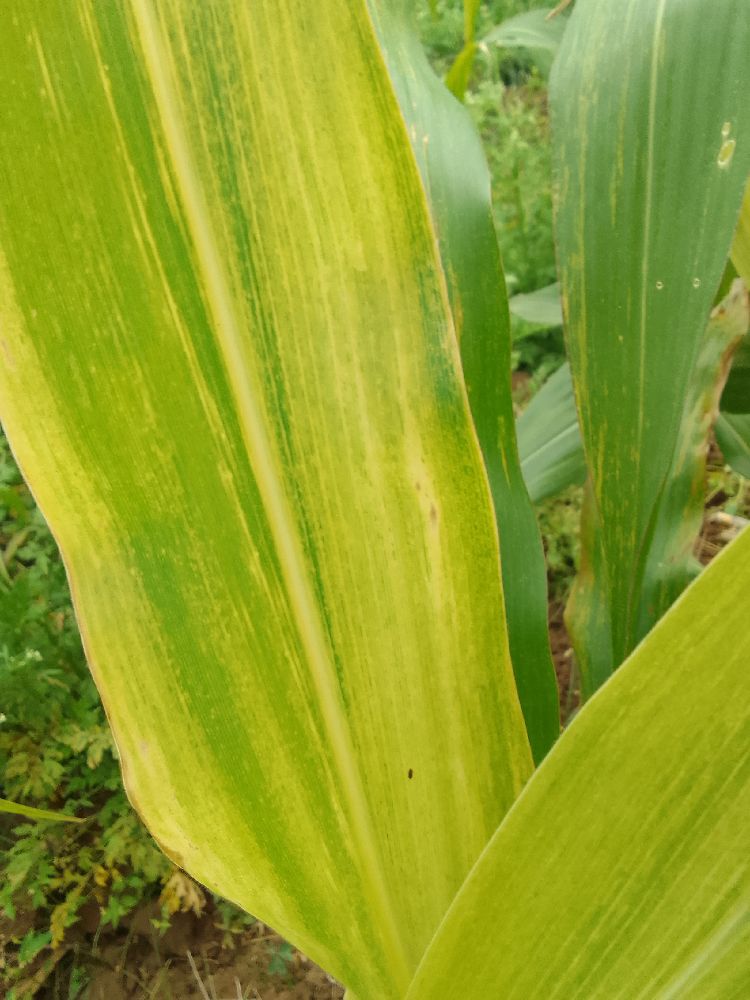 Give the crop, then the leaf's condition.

maize, maize lethal necrosis
